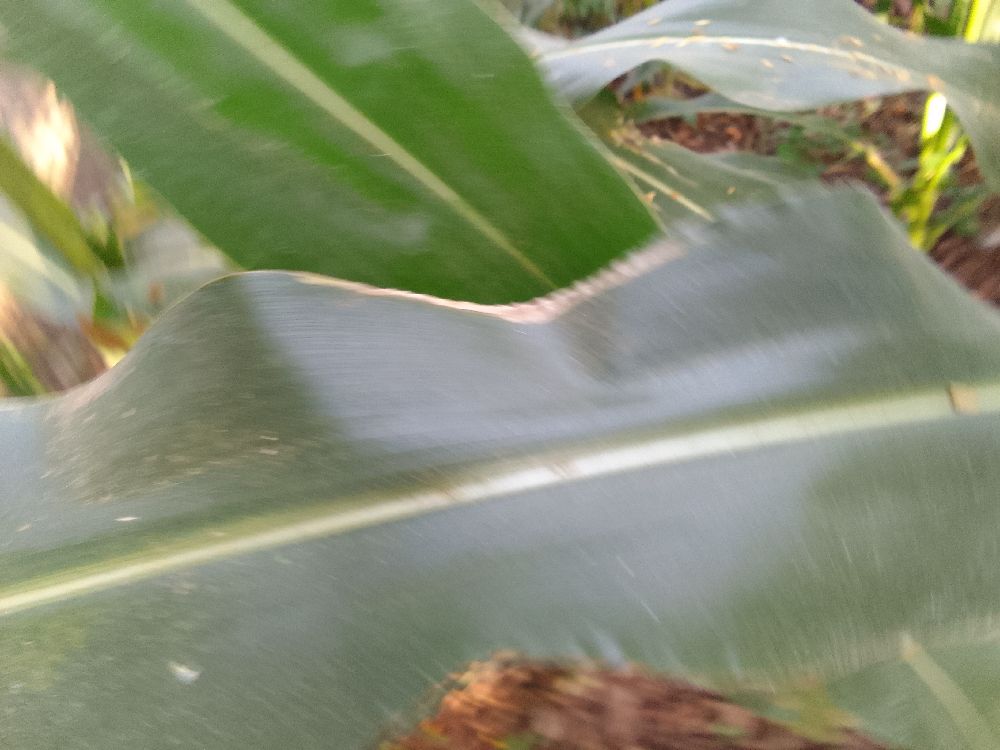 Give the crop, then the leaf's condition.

maize, healthy
